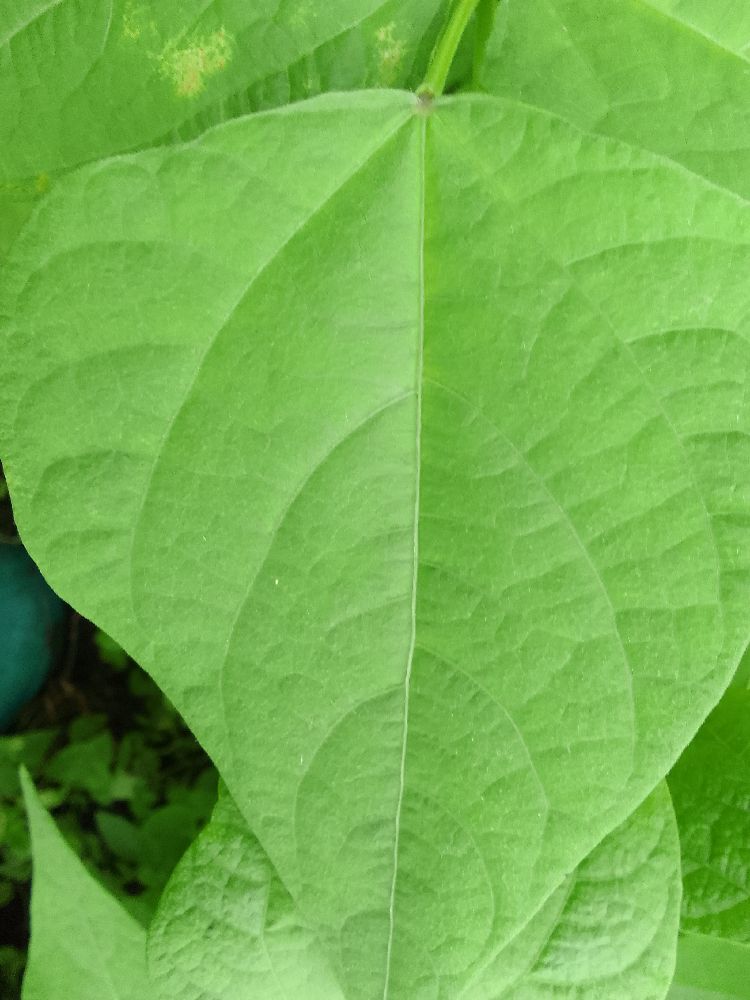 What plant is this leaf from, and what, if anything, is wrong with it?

common bean, healthy
